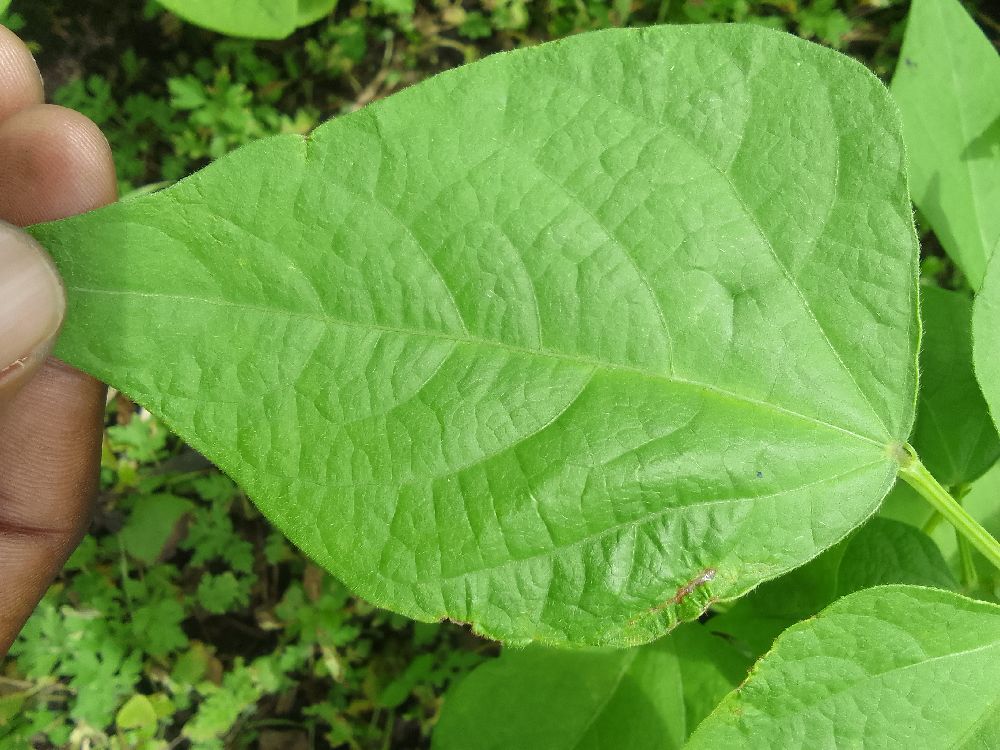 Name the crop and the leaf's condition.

common bean, healthy
